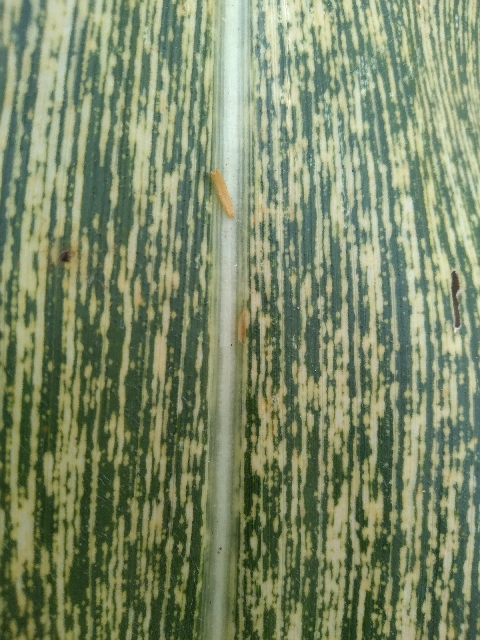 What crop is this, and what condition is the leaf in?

maize, maize streak virus
